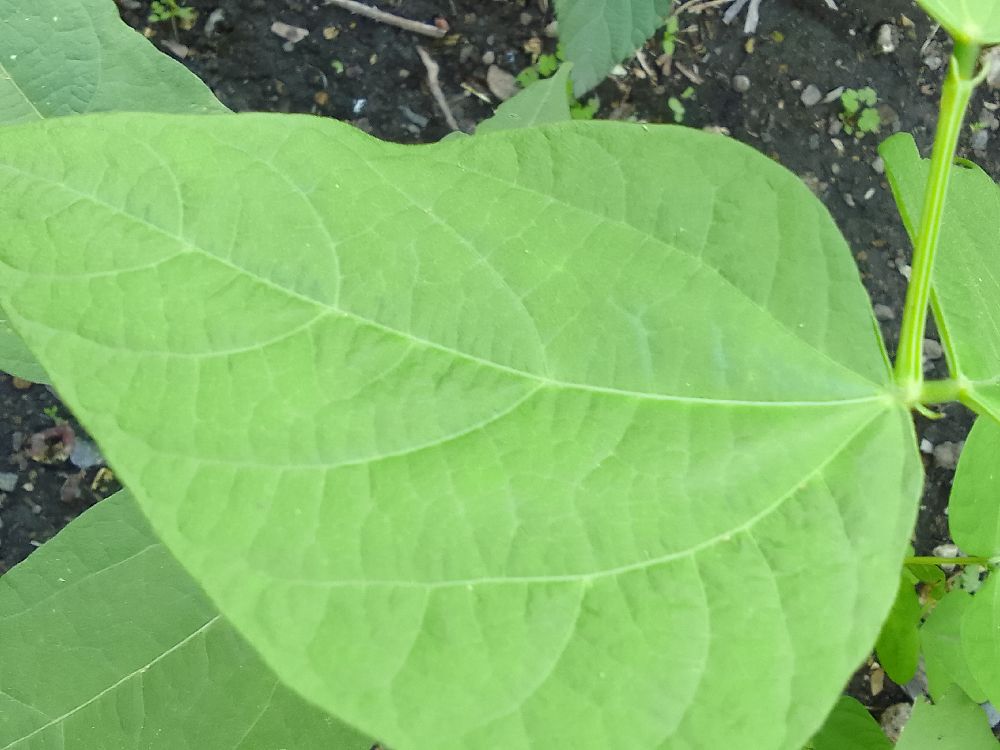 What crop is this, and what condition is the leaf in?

common bean, healthy
